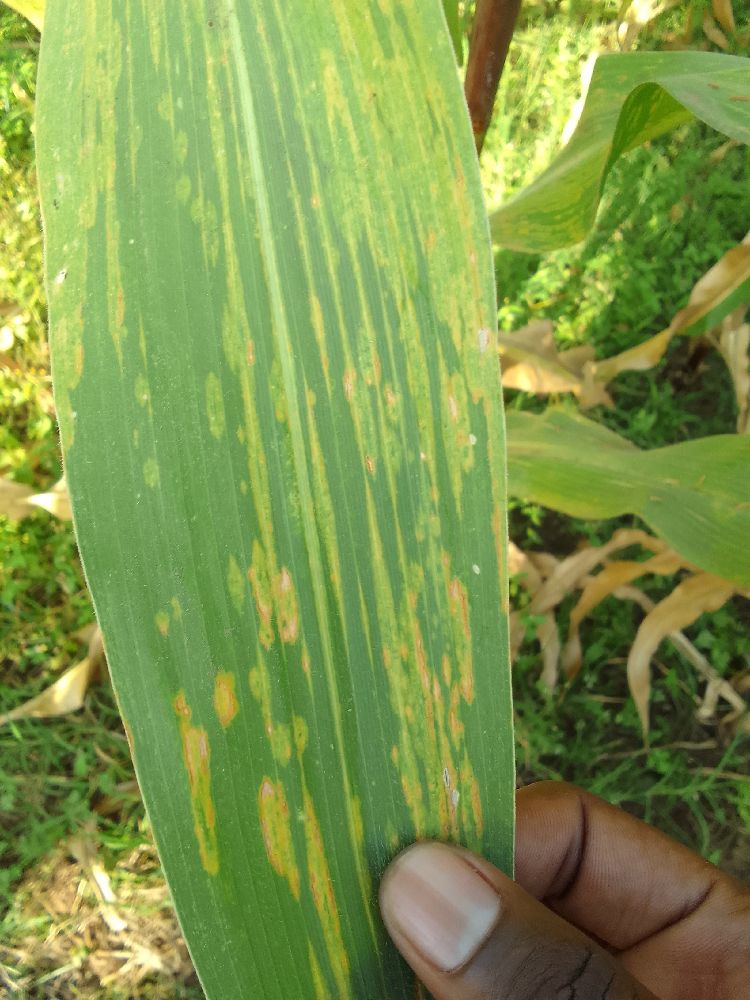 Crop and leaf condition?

maize, maize lethal necrosis
